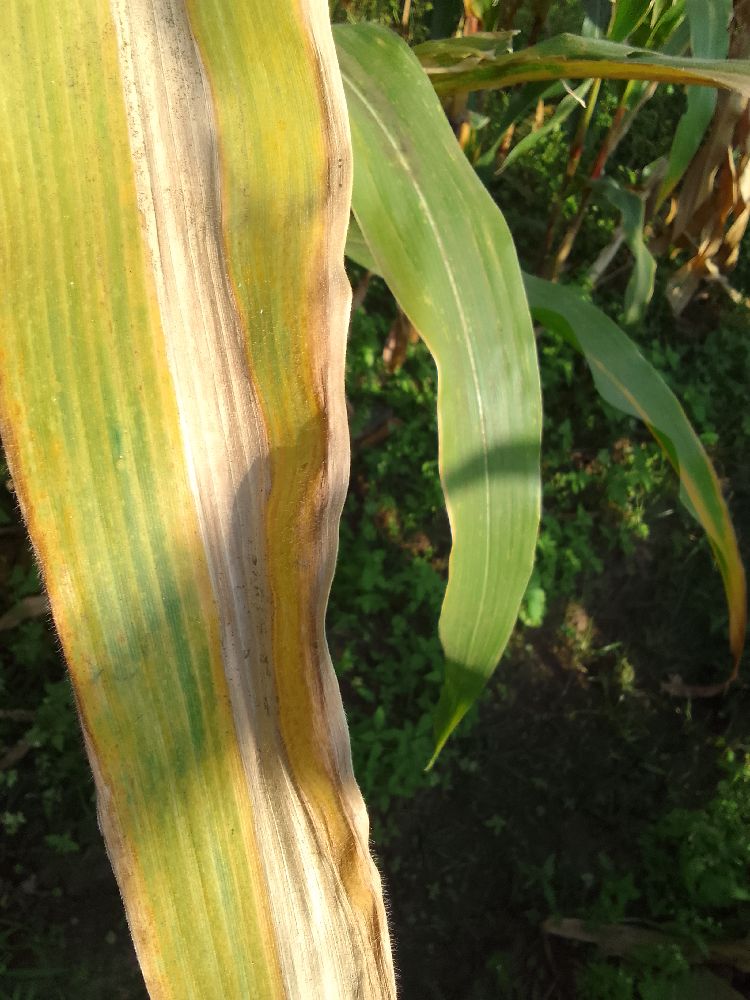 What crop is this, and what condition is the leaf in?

maize, maize lethal necrosis
